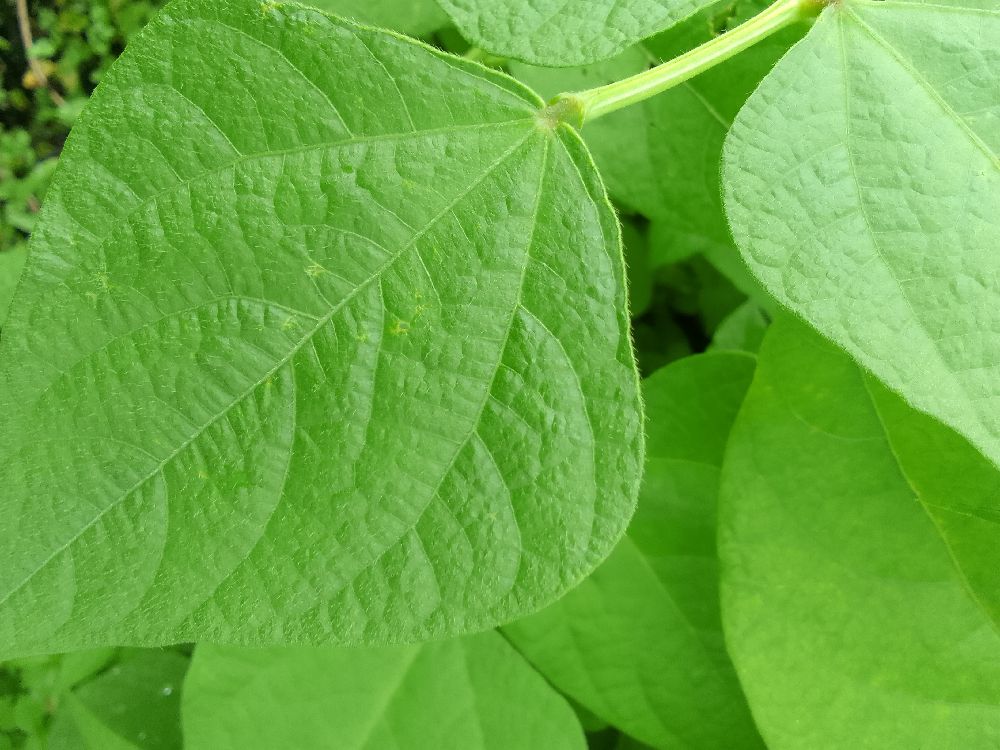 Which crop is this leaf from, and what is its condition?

common bean, healthy
